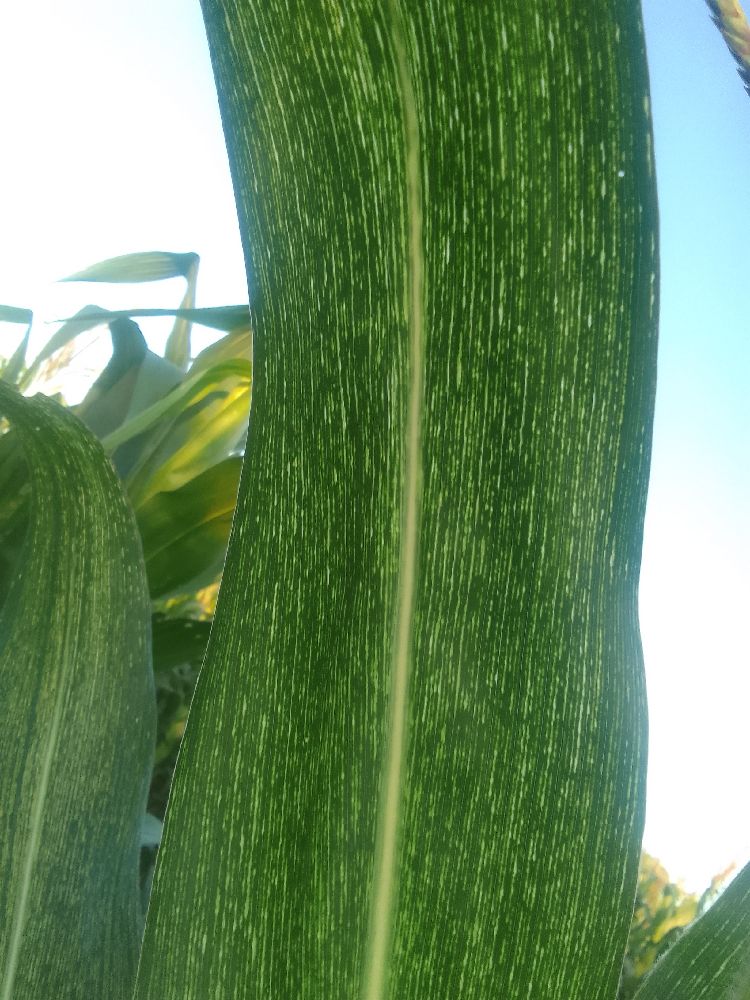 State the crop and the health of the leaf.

maize, maize streak virus
